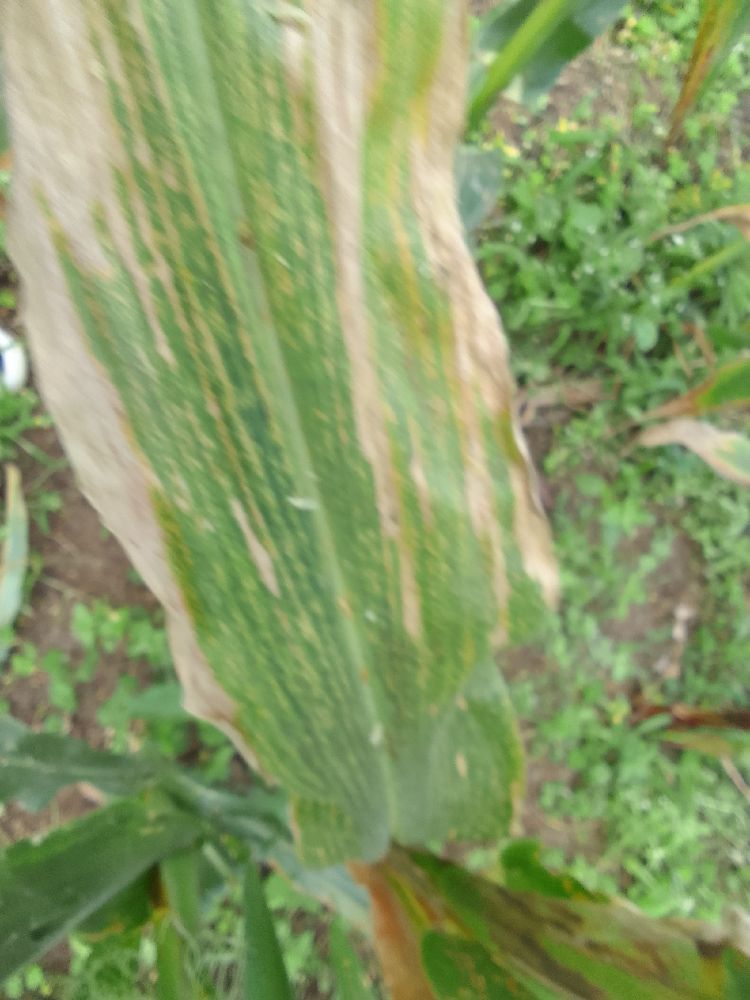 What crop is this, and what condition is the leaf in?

maize, maize lethal necrosis
